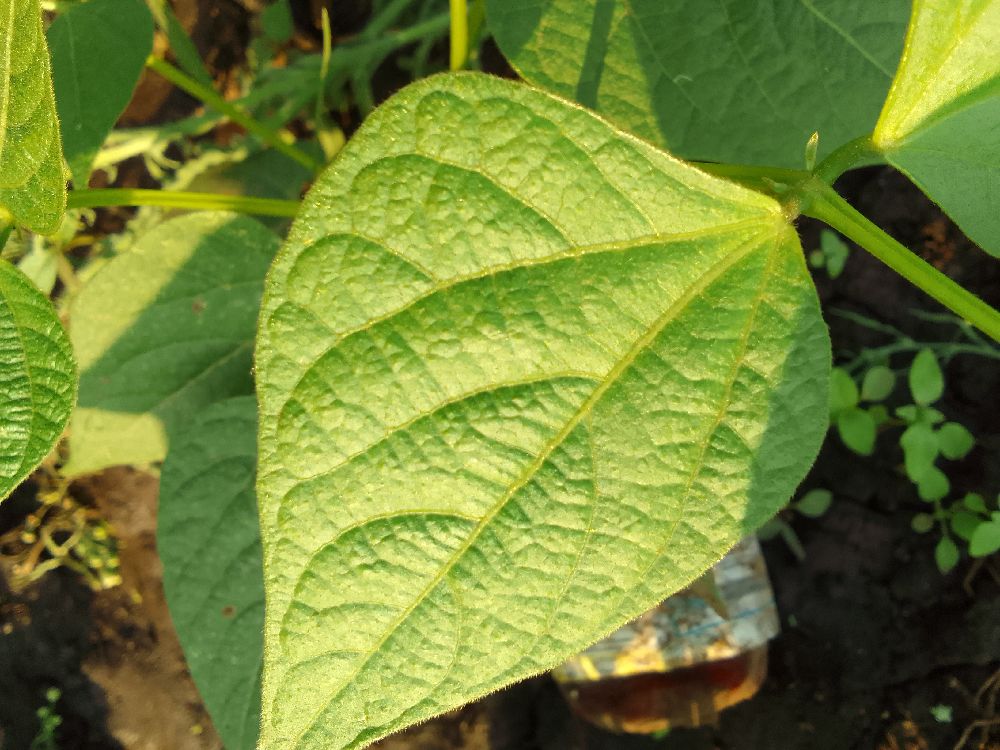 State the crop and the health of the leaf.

common bean, healthy
